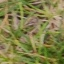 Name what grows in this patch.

grass
